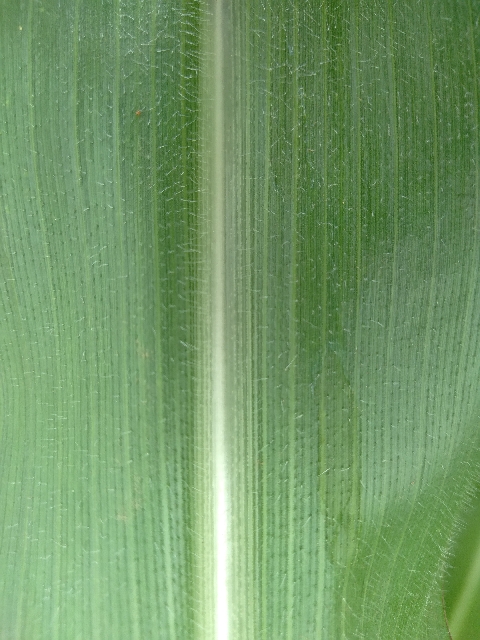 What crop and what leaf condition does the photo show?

maize, healthy
